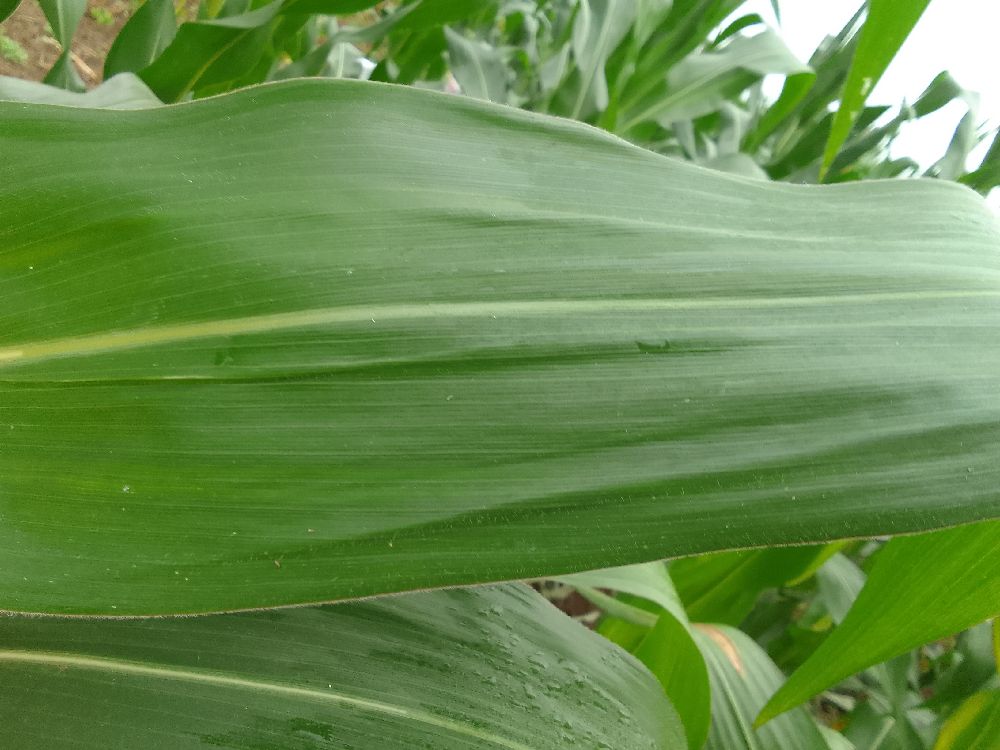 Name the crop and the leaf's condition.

maize, healthy
